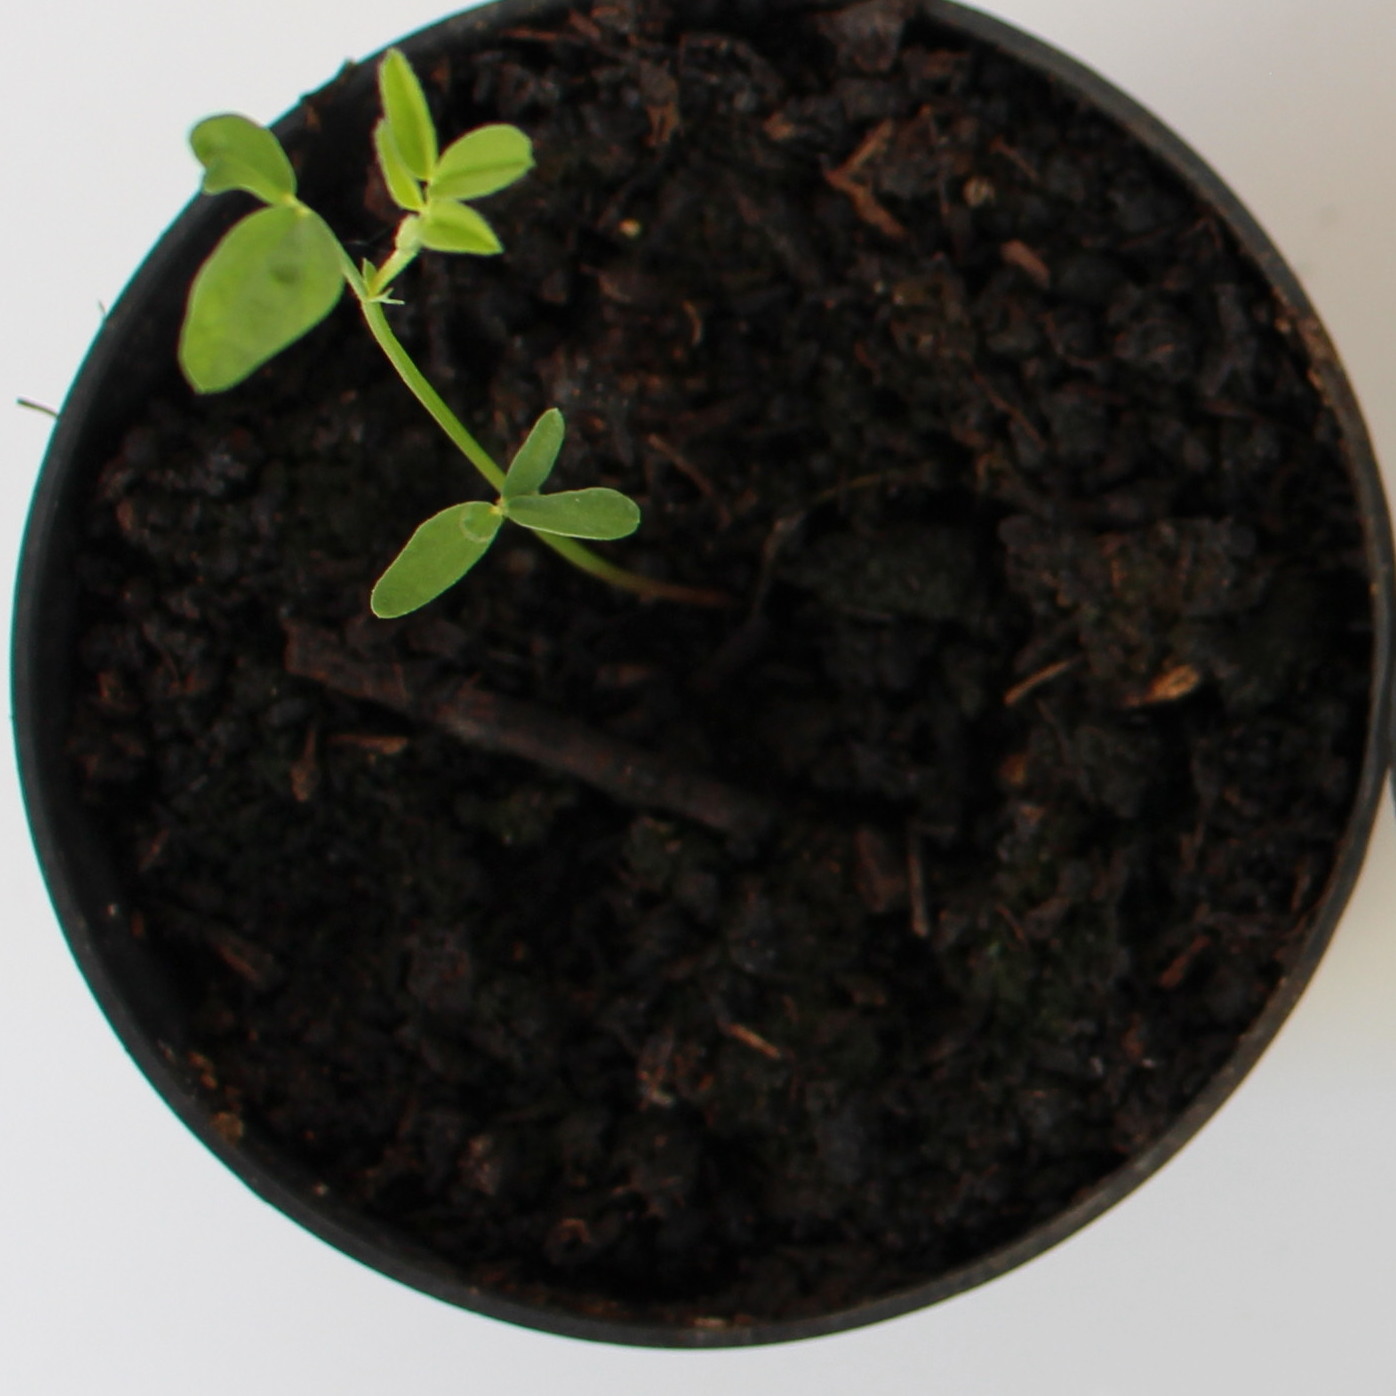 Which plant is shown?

Vicia sativa
